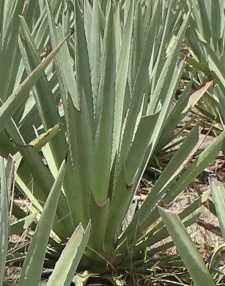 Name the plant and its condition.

agave, healthy
